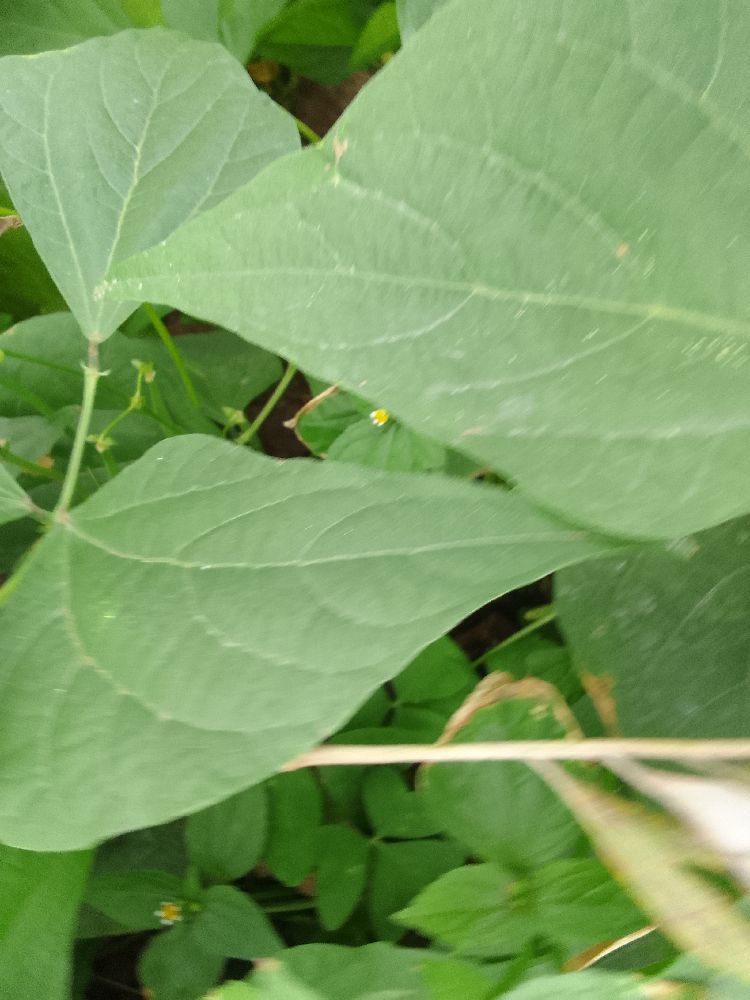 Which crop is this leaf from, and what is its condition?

common bean, healthy
